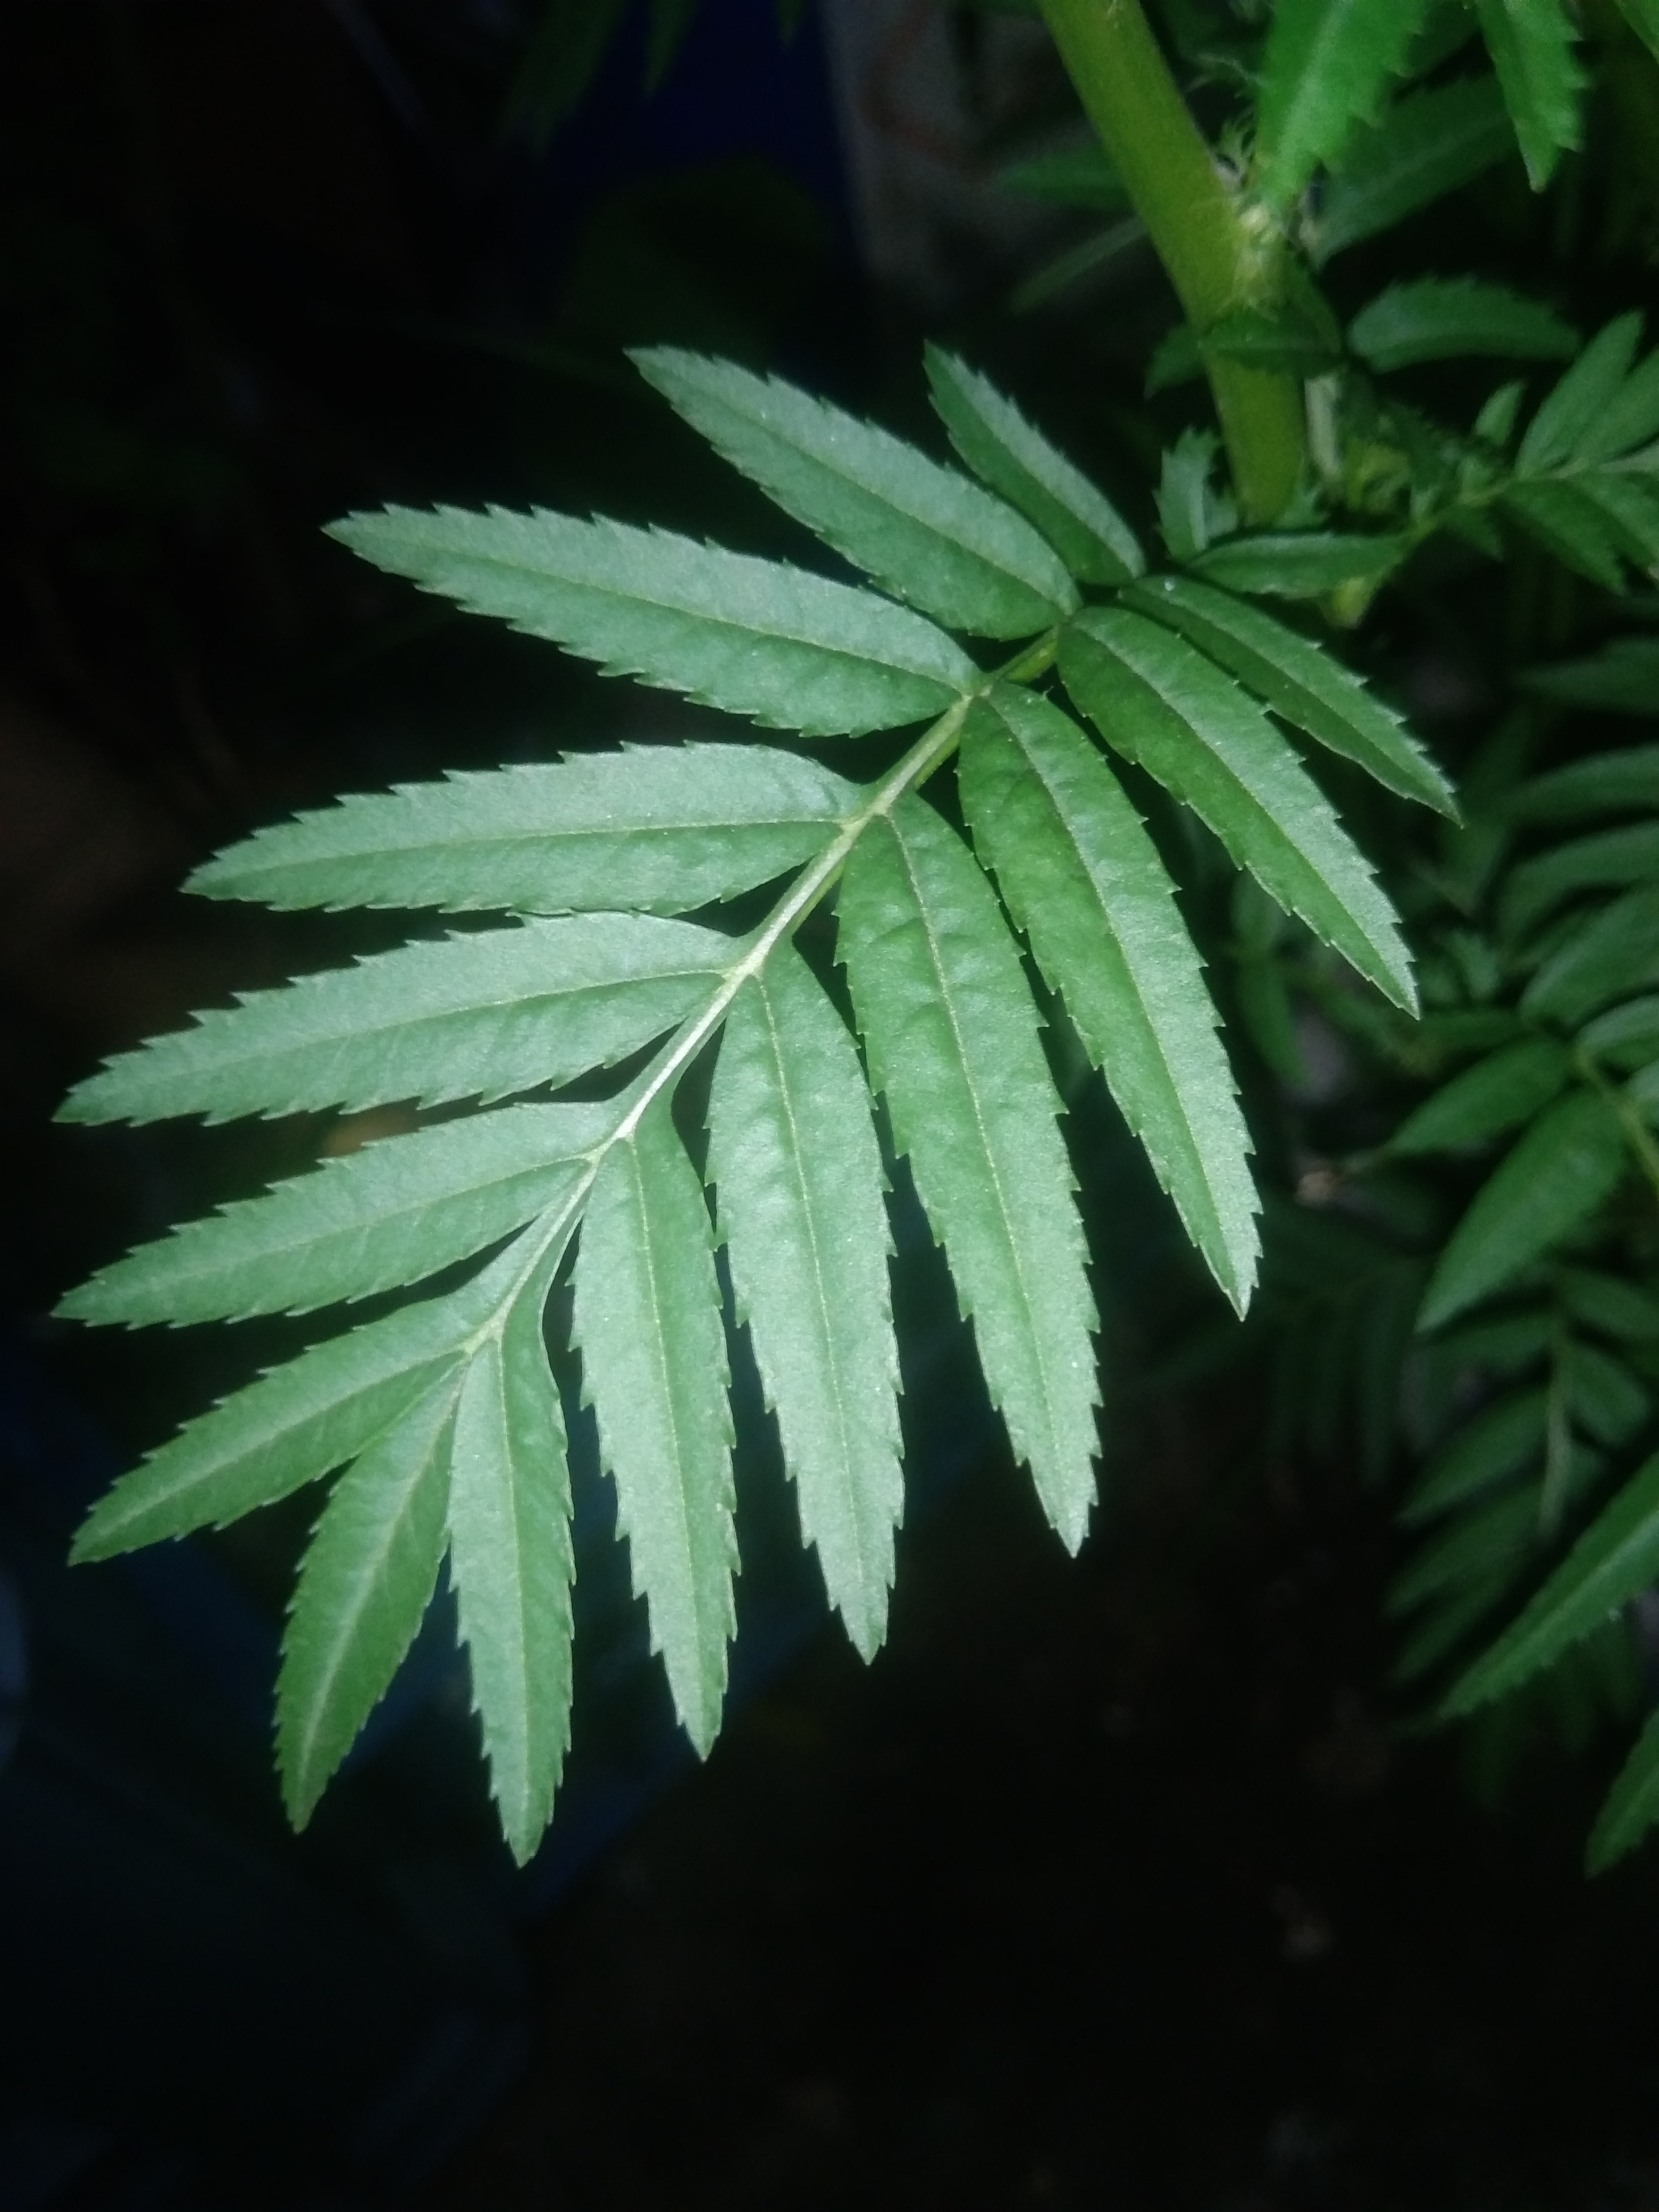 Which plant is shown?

marigold
